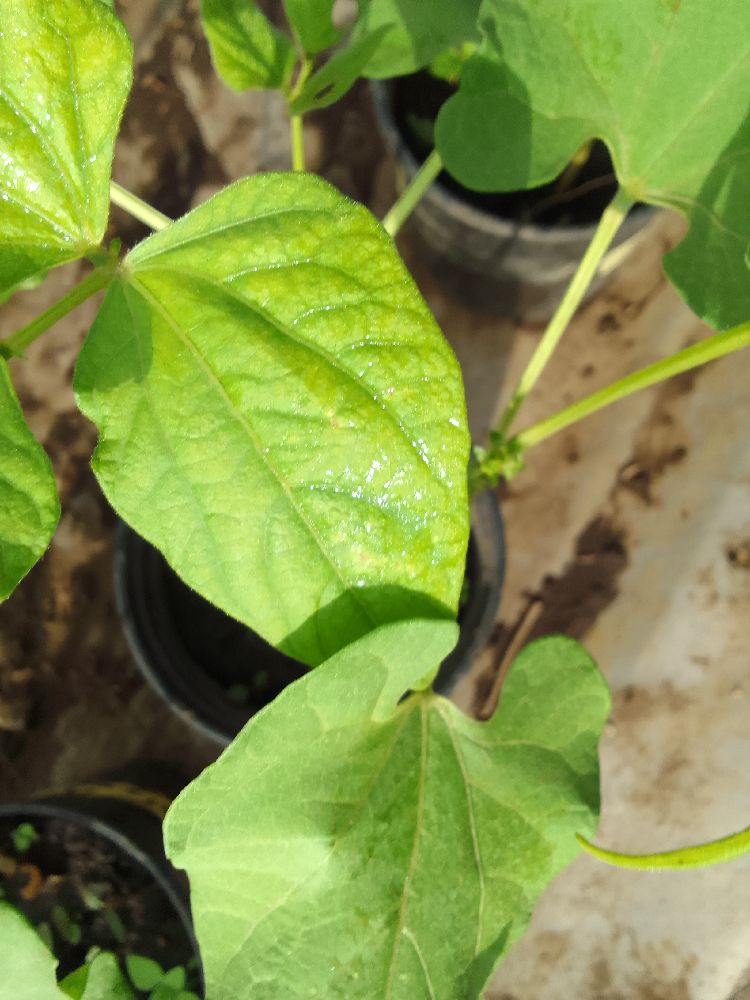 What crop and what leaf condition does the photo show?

common bean, healthy
